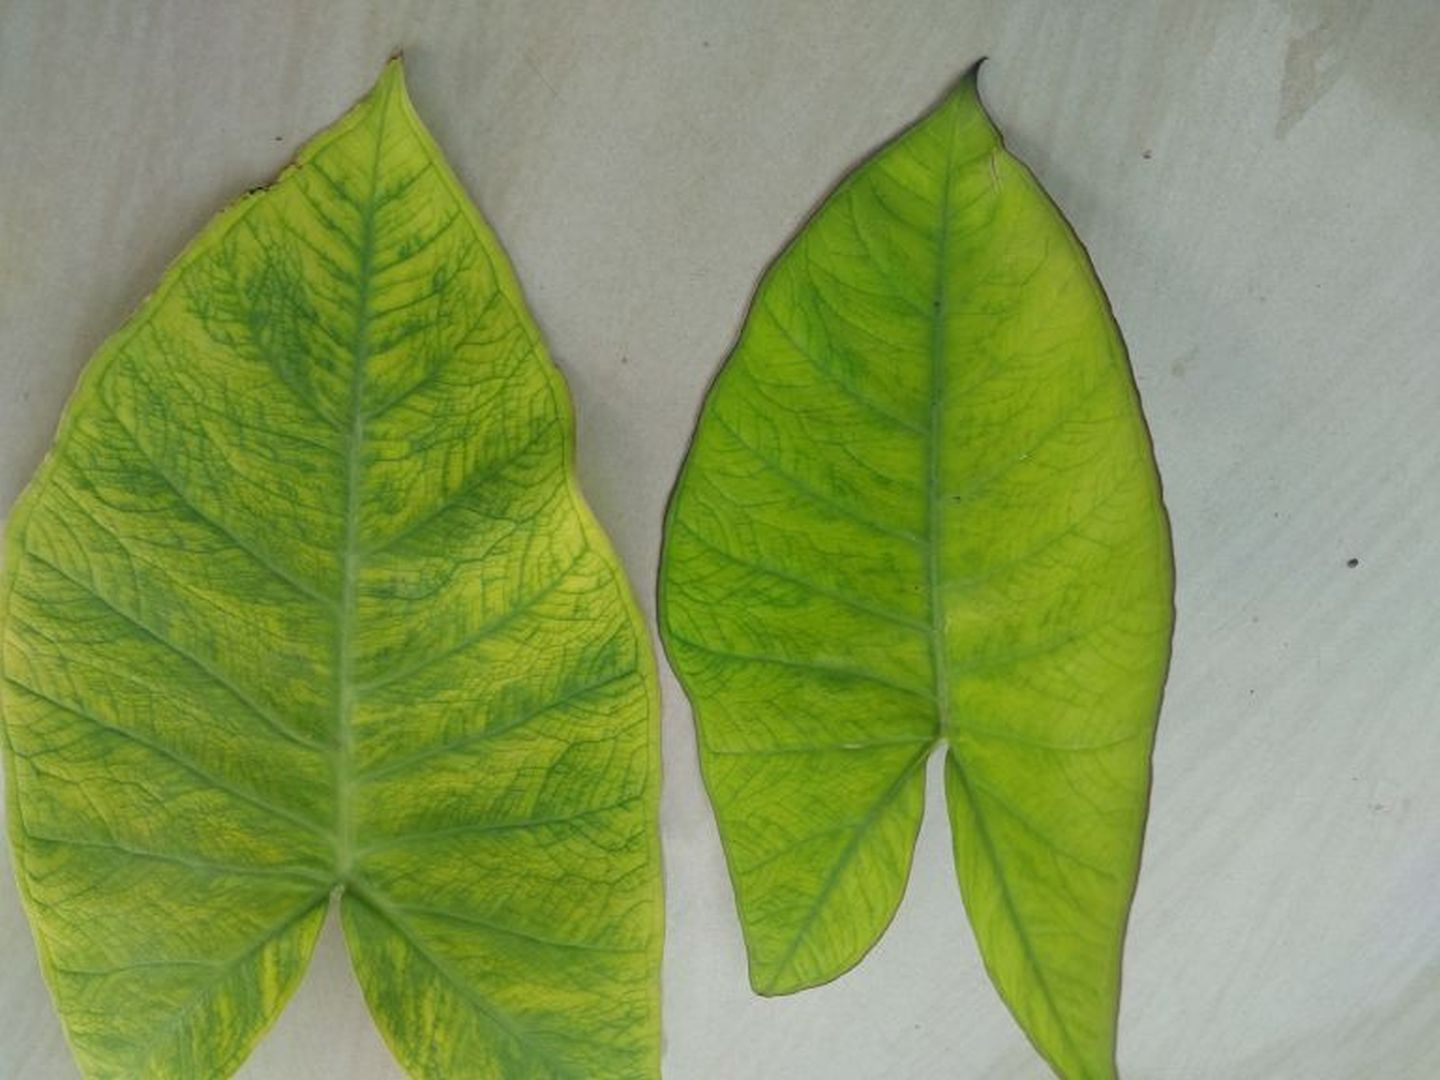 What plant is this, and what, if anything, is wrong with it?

taro, mosaic
